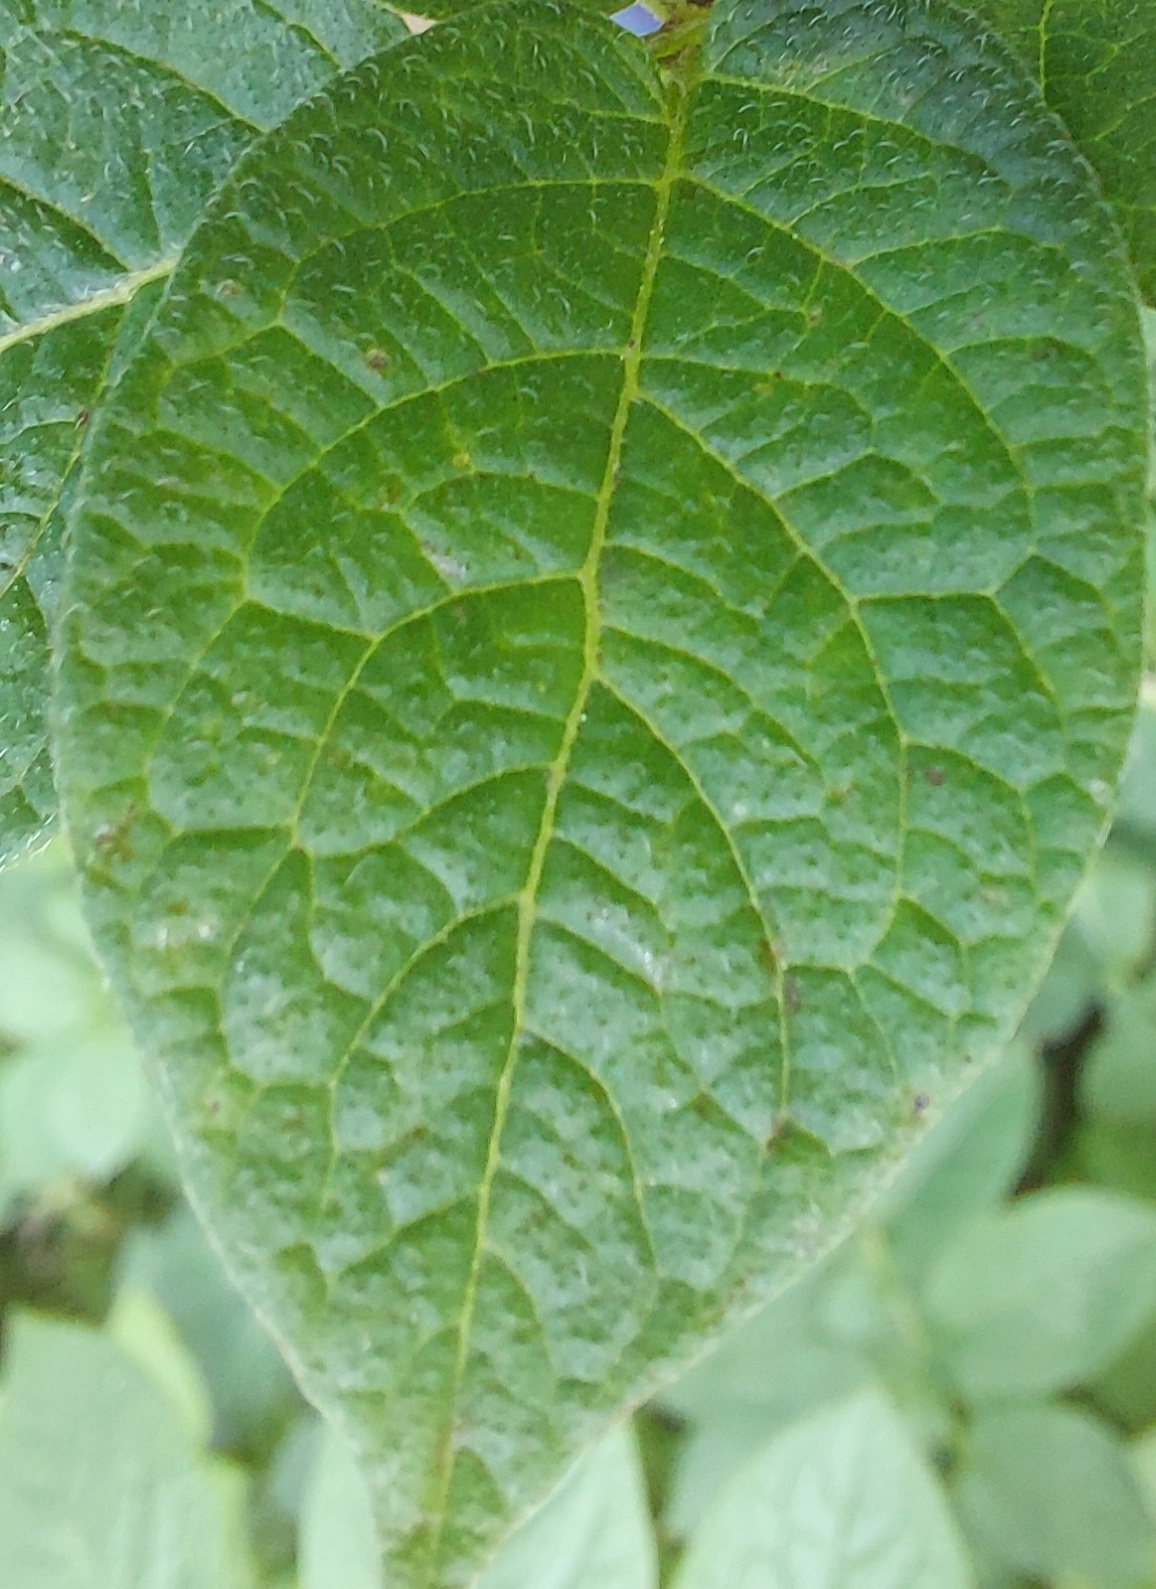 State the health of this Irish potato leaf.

healthy
